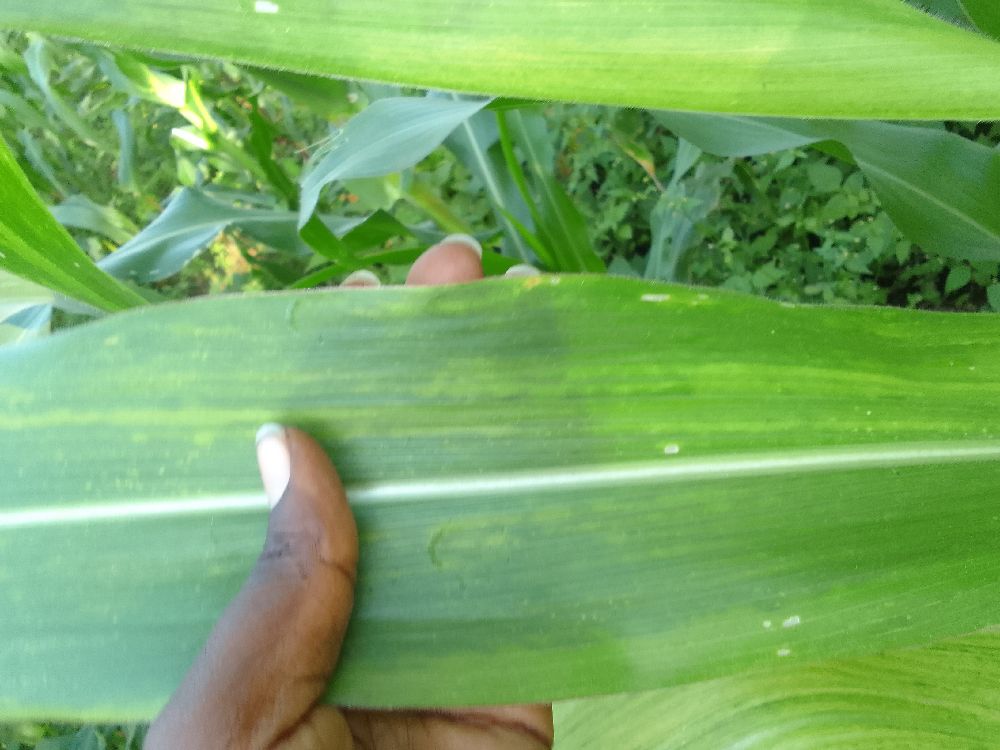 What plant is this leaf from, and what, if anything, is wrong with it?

maize, maize lethal necrosis
